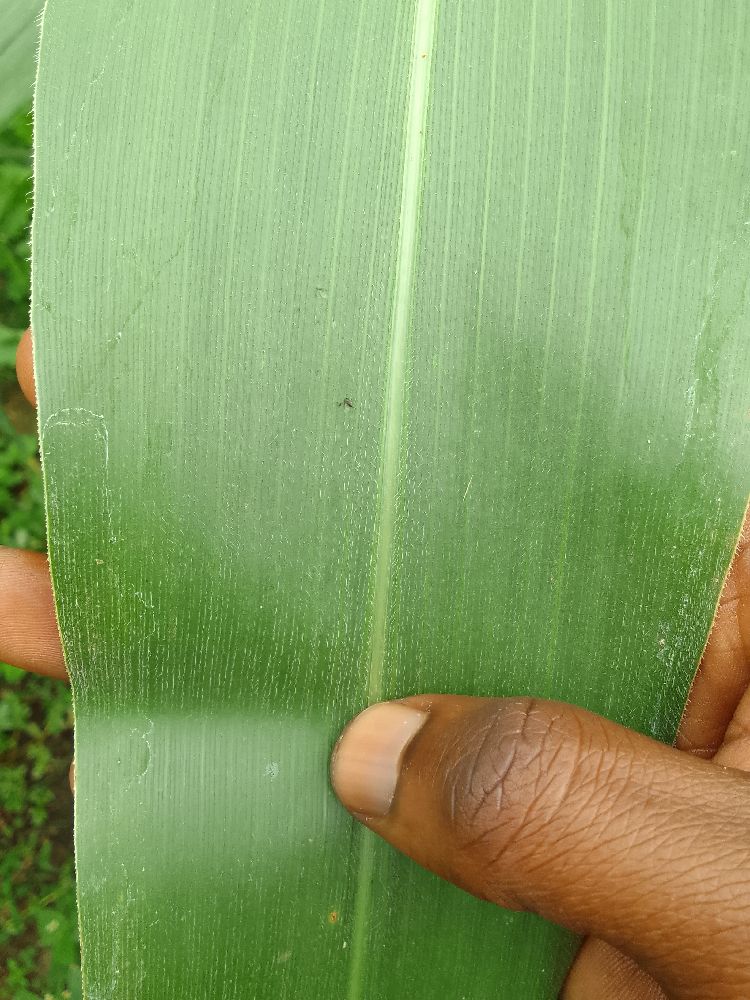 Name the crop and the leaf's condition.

maize, healthy
